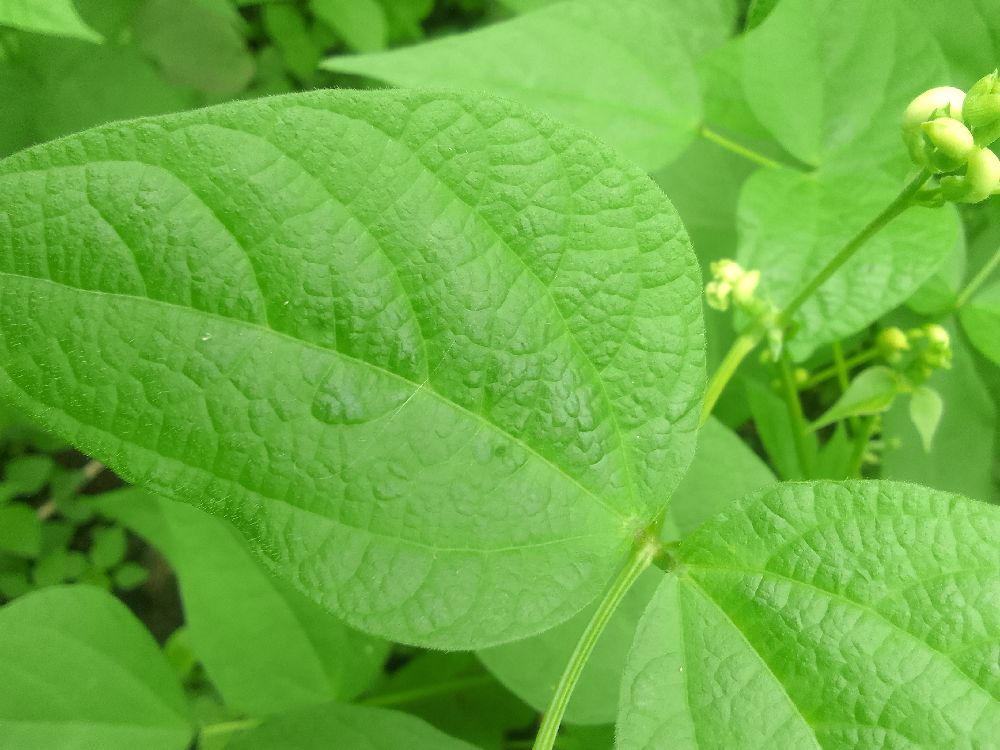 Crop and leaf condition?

common bean, healthy
